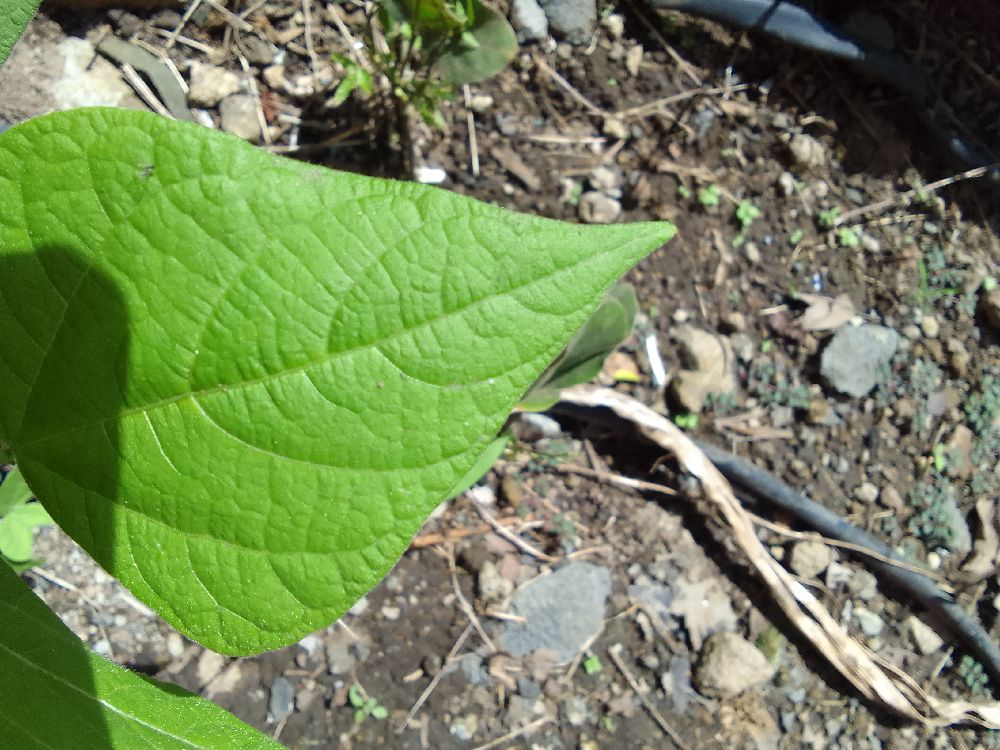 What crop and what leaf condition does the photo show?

common bean, healthy
